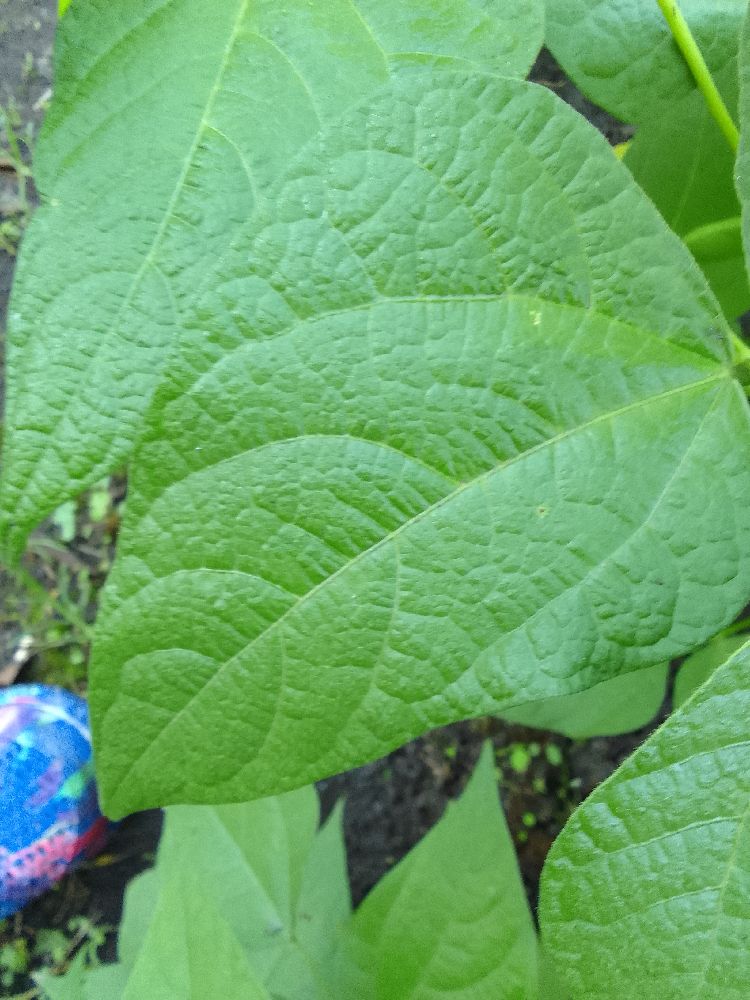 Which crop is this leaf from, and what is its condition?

common bean, healthy
